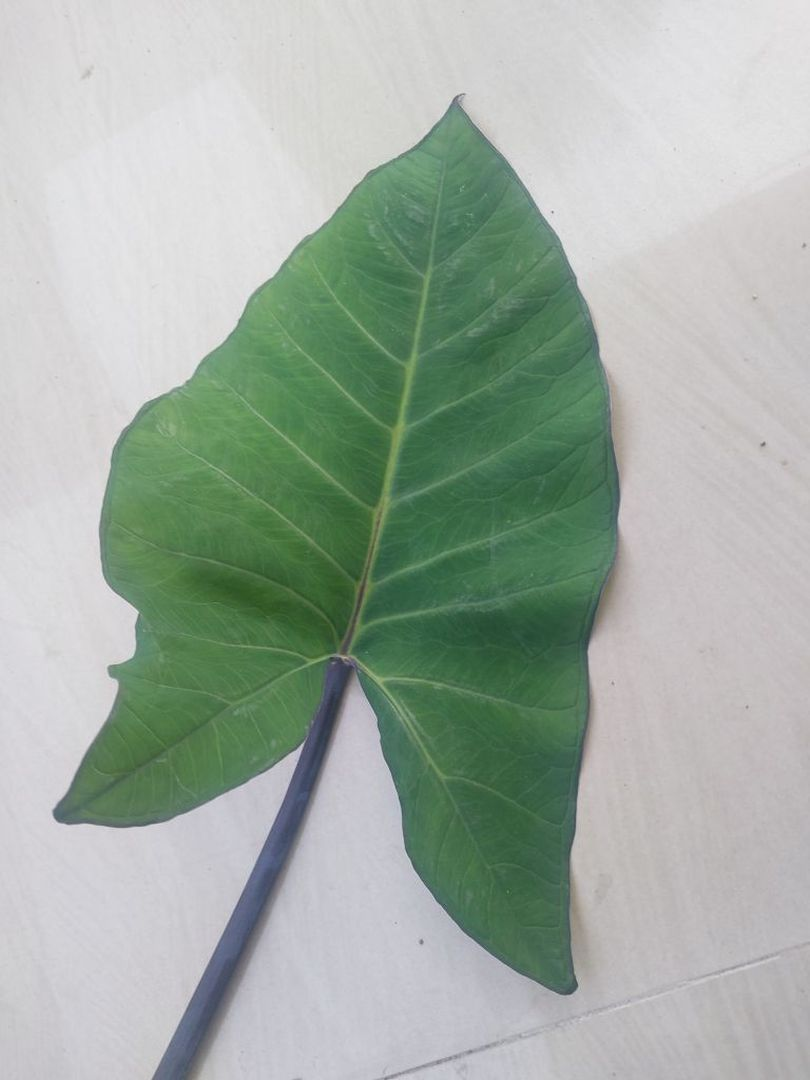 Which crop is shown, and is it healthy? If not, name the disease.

taro, healthy
